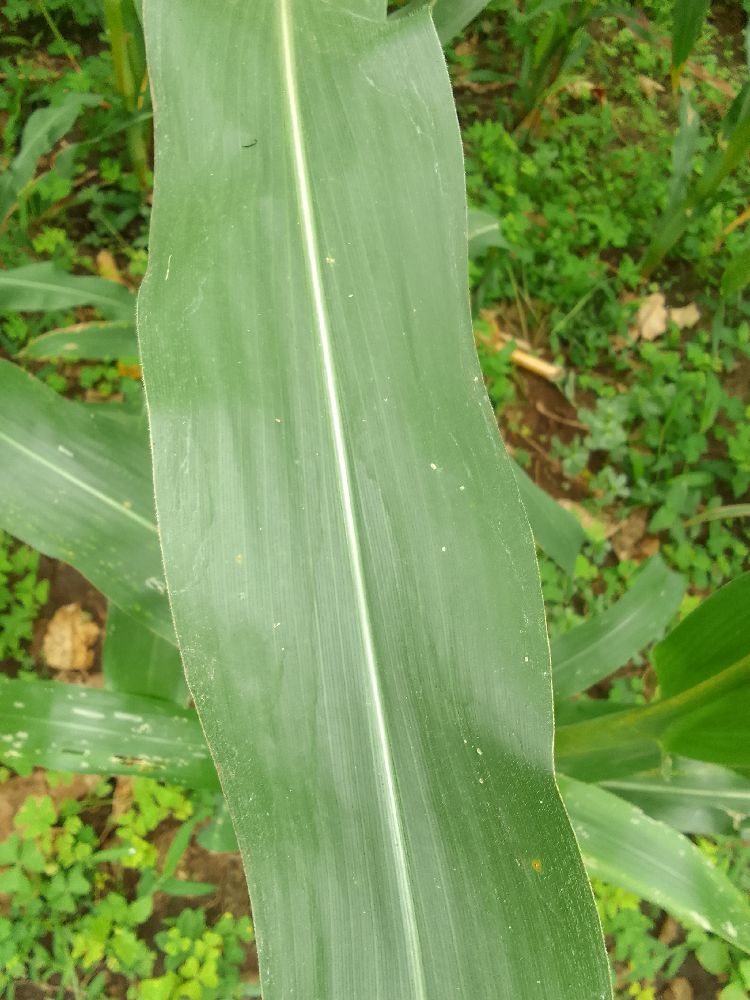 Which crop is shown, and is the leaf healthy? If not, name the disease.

maize, healthy
